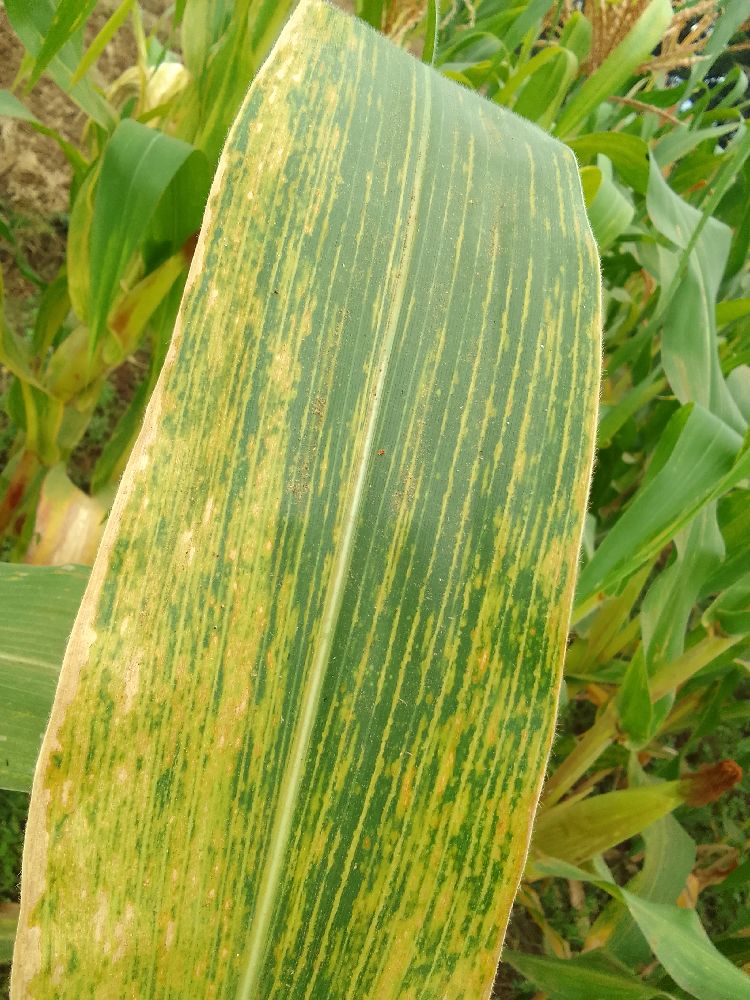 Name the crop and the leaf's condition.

maize, maize lethal necrosis
